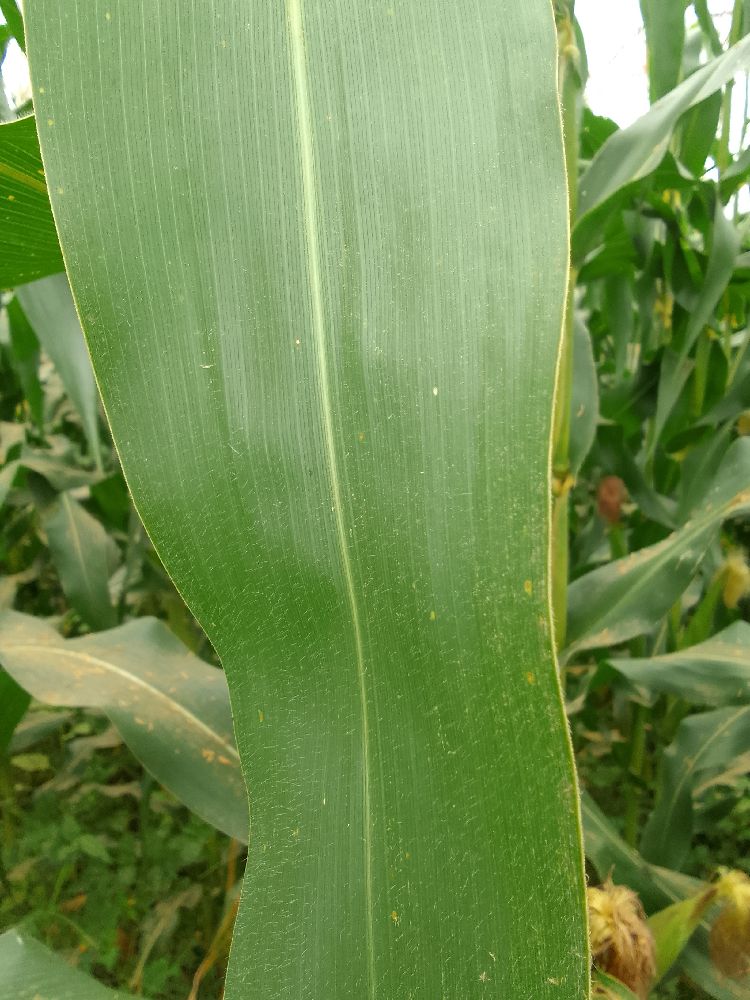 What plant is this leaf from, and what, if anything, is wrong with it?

maize, healthy
